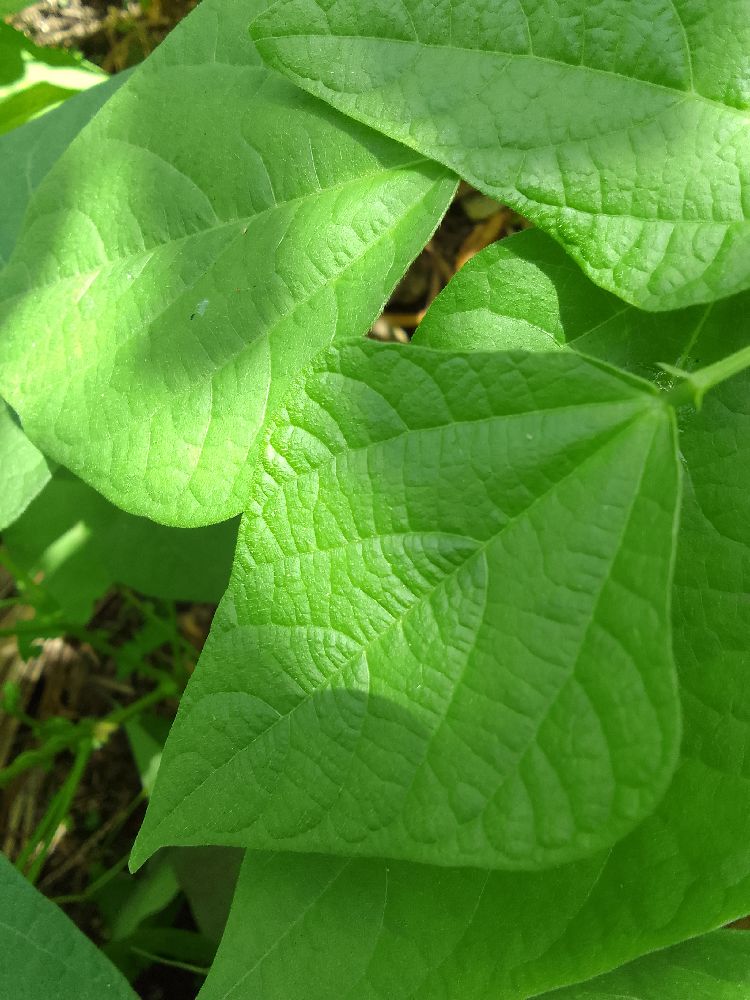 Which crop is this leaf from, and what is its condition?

common bean, healthy
